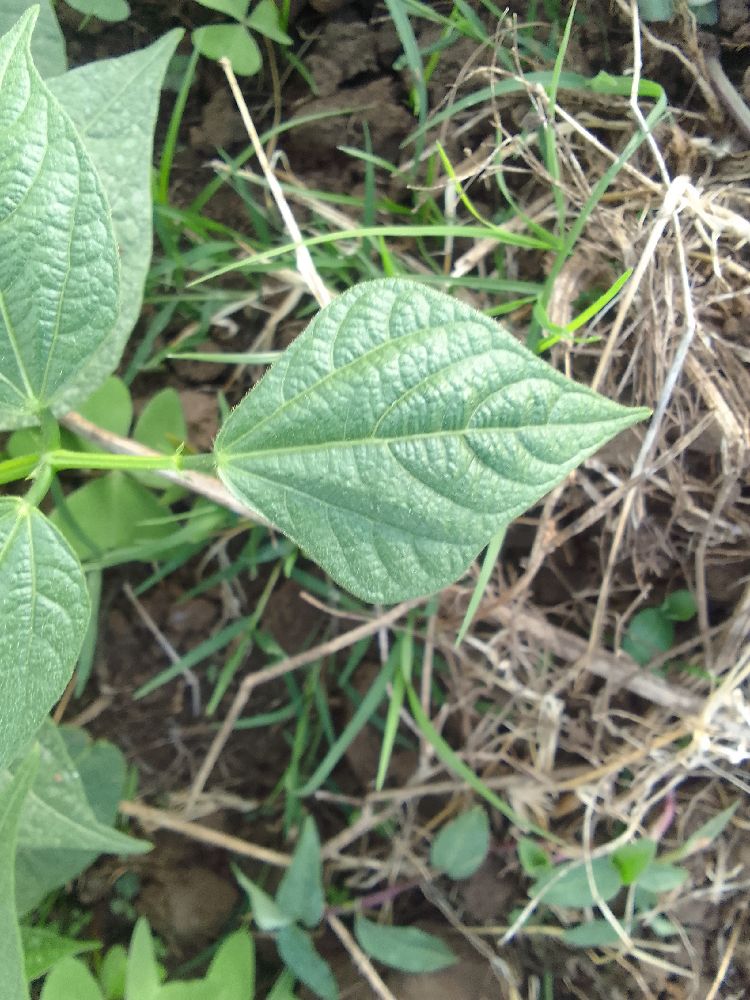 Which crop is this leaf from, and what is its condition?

common bean, healthy
